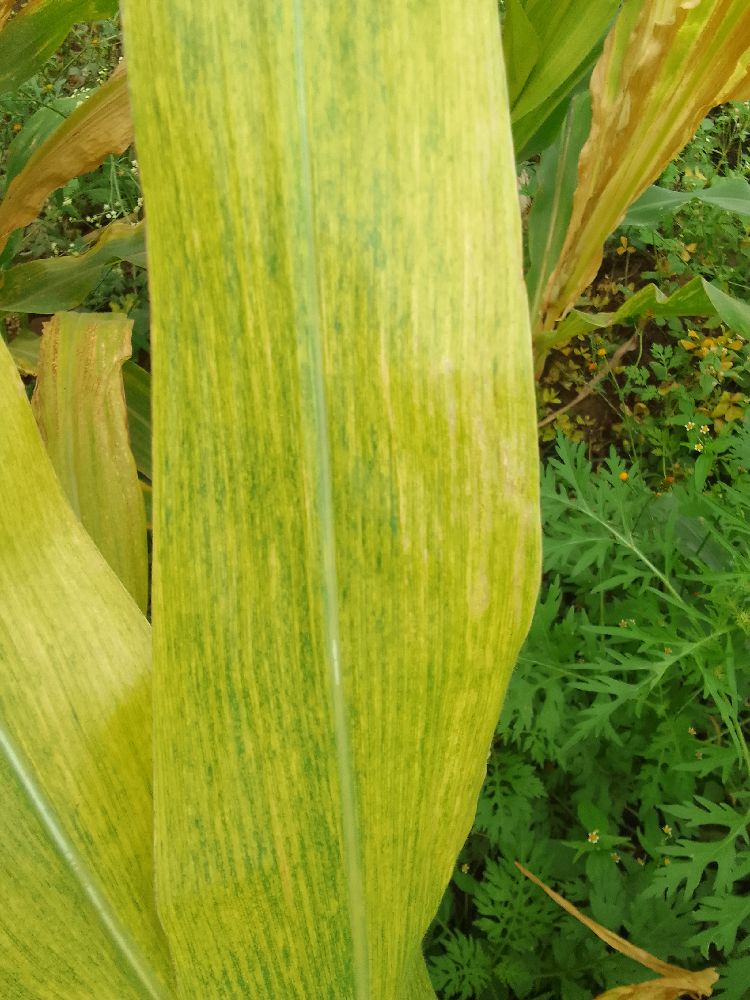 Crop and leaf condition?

maize, maize lethal necrosis
